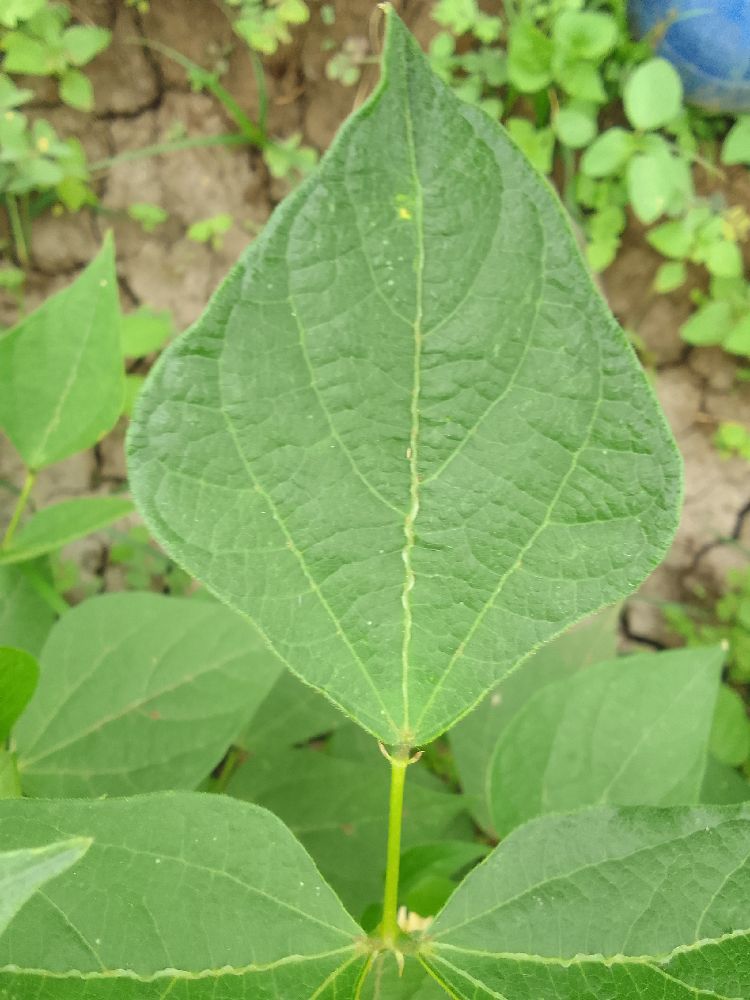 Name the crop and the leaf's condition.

common bean, healthy
